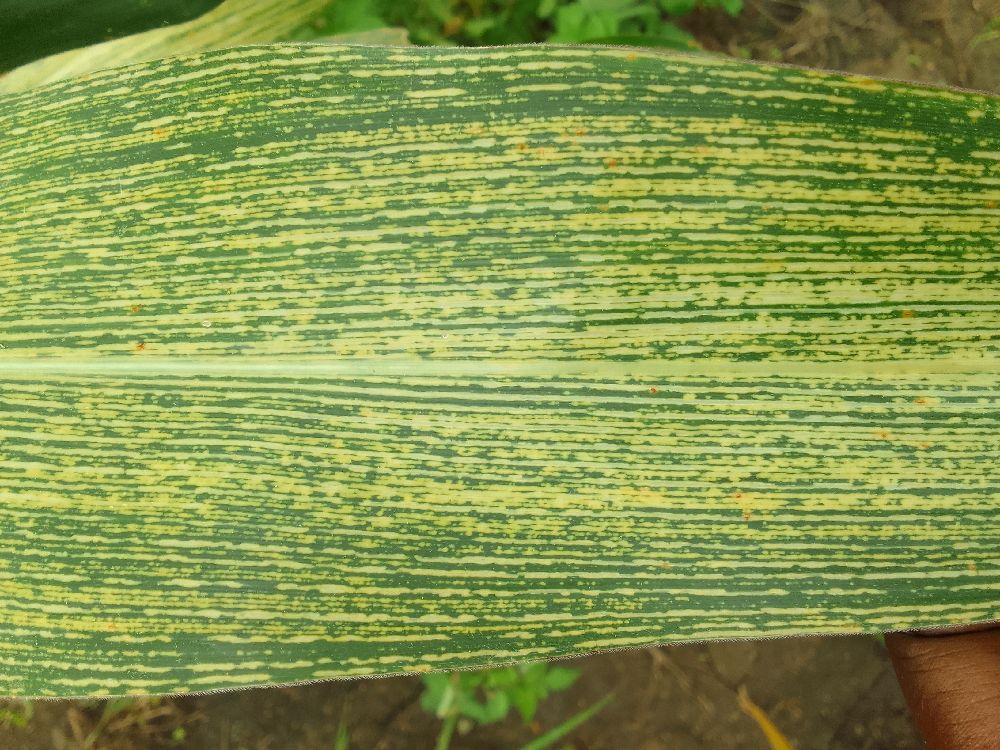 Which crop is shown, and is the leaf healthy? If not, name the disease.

maize, maize streak virus
